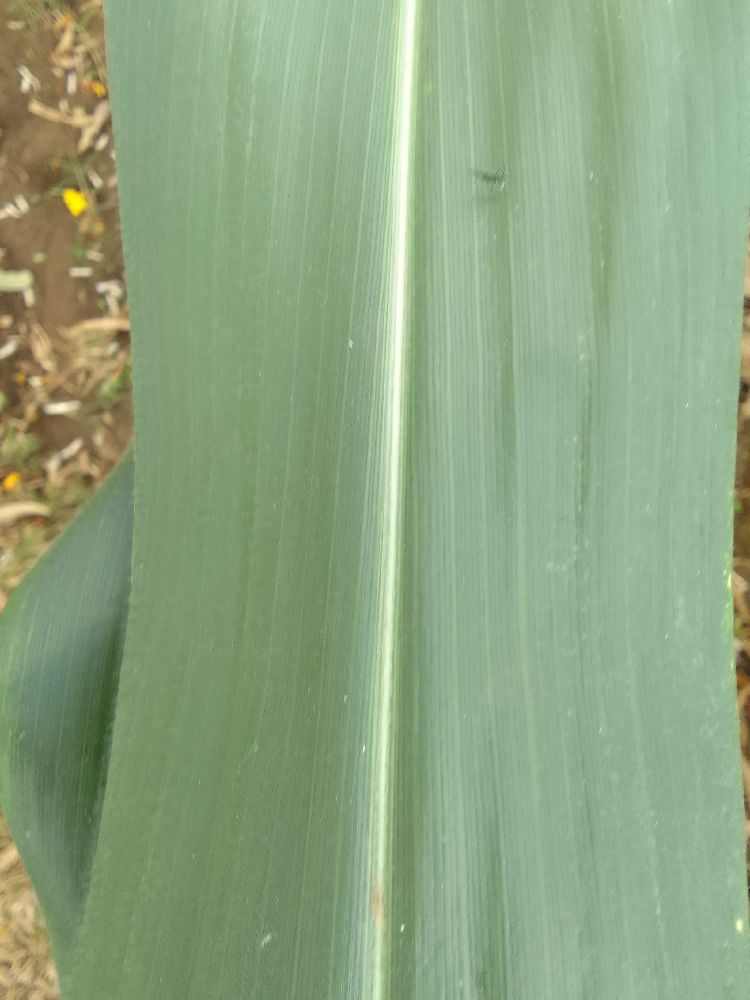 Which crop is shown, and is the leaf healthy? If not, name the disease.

maize, healthy
